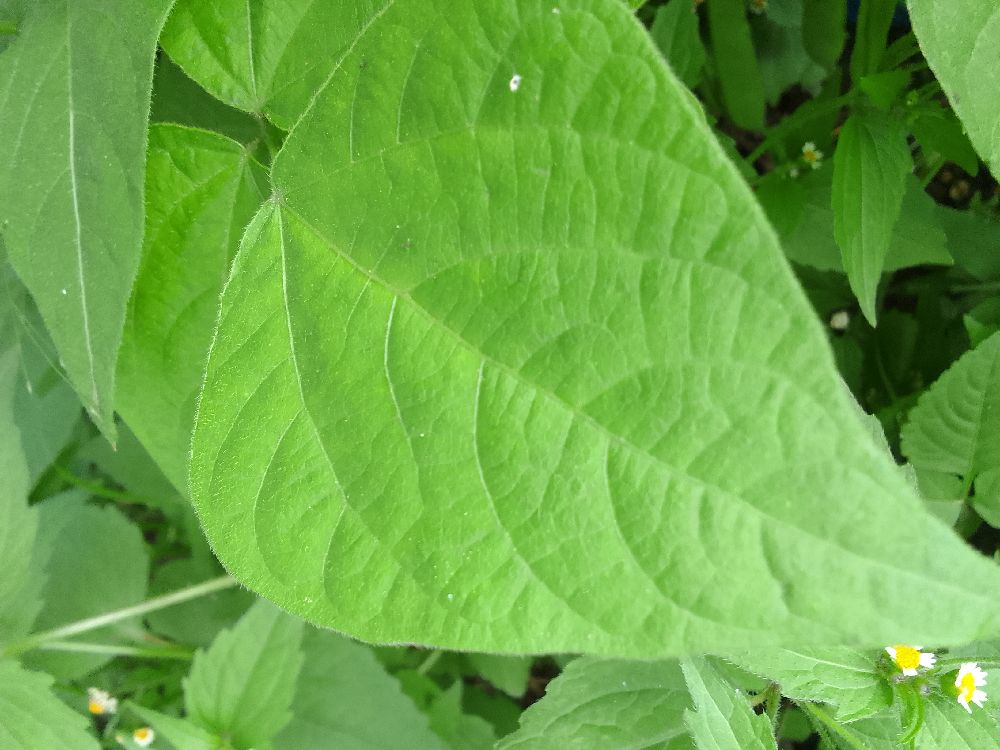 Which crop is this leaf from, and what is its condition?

common bean, healthy
